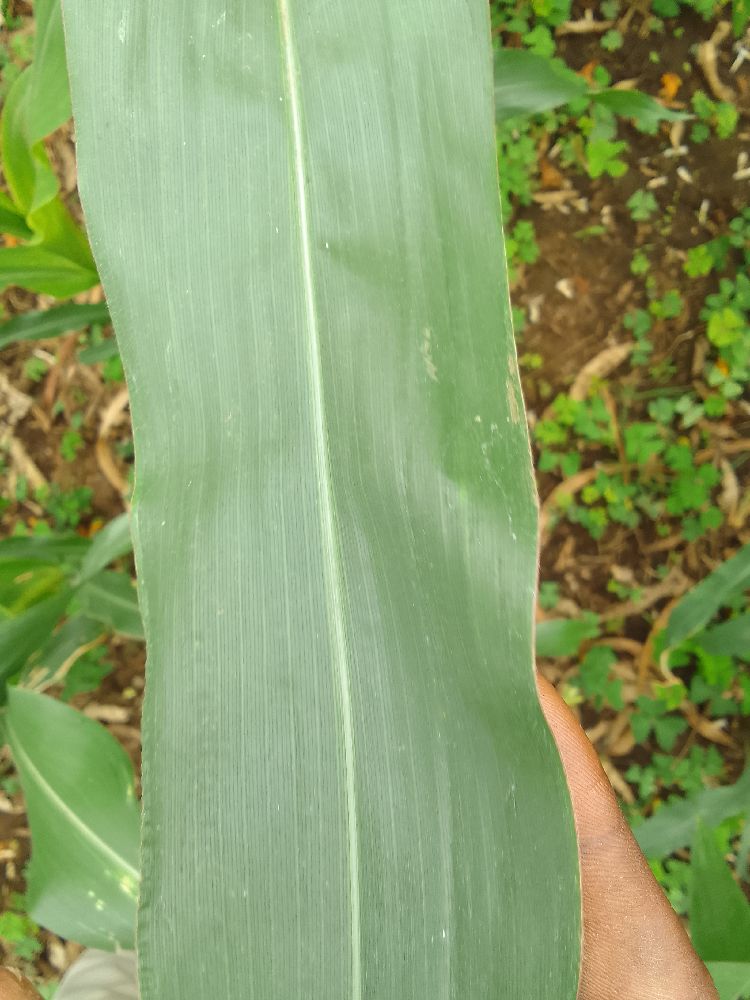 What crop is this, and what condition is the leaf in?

maize, healthy
